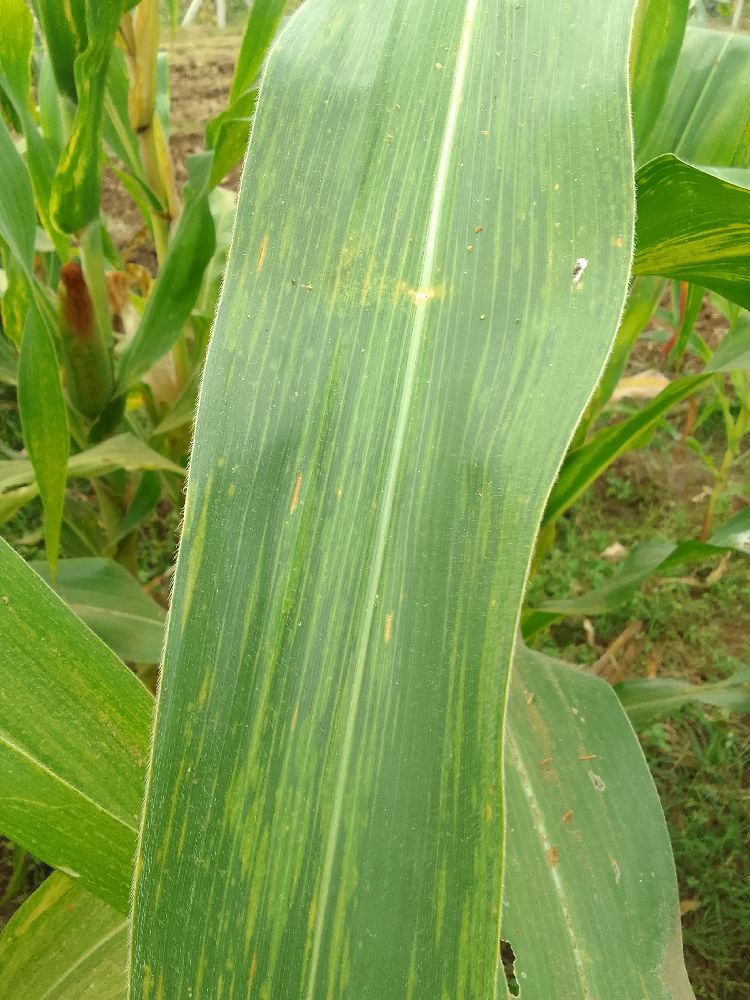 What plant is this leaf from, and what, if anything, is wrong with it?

maize, maize lethal necrosis
